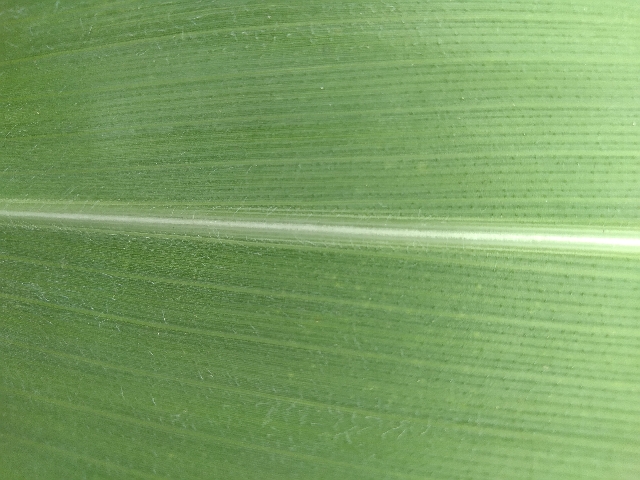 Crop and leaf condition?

maize, healthy
